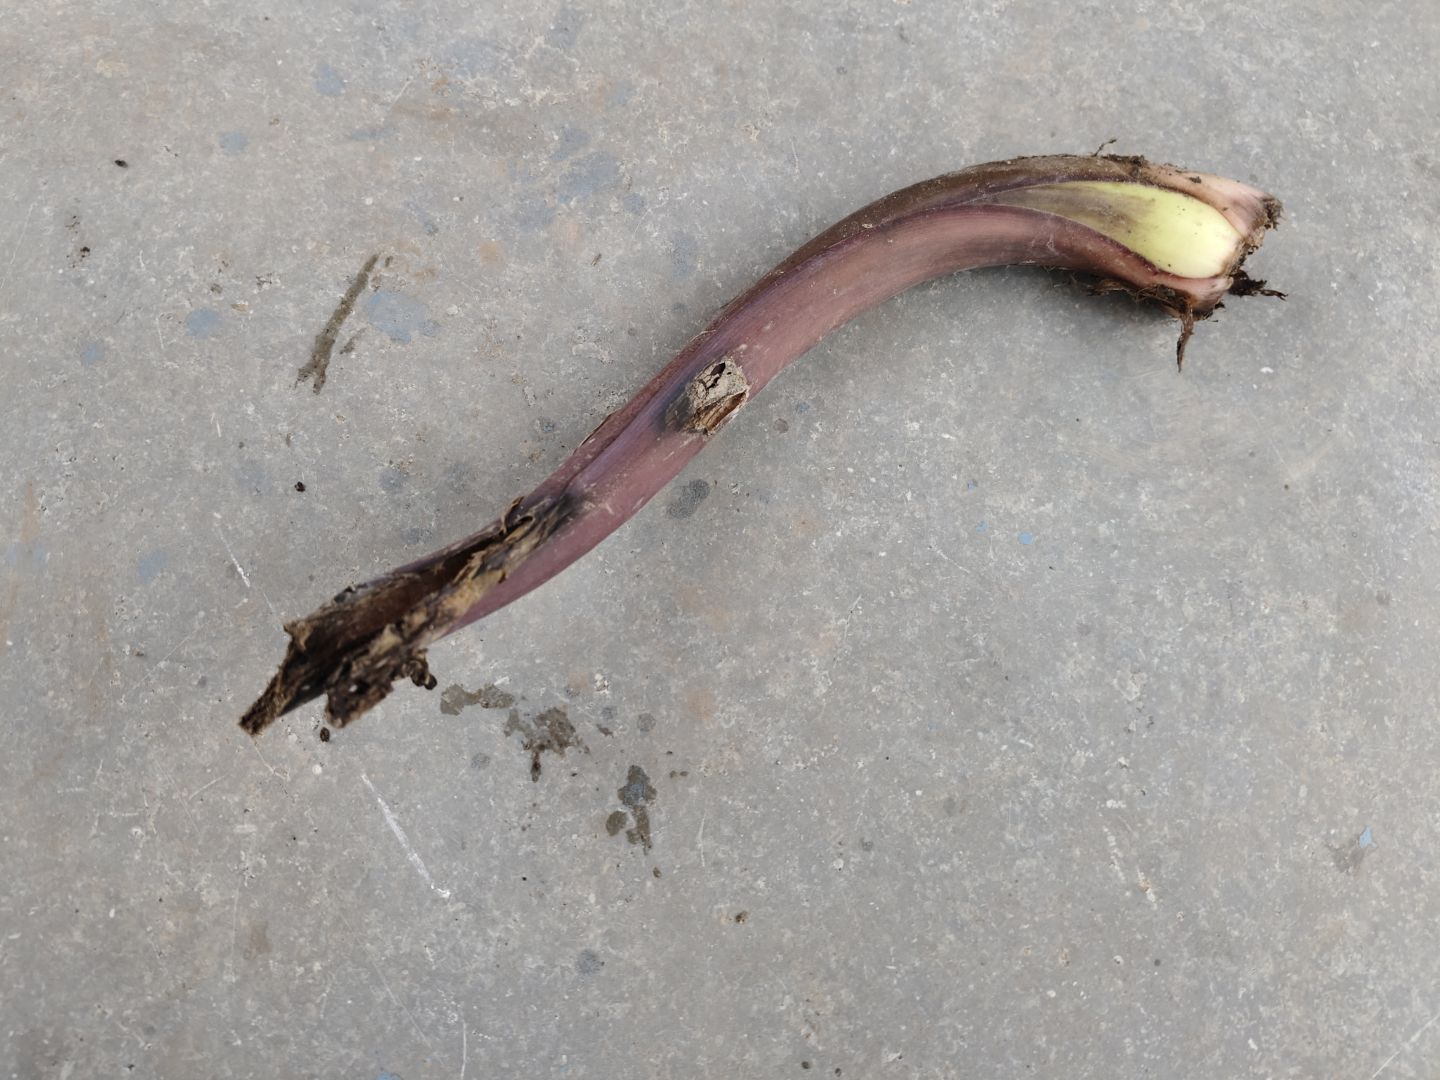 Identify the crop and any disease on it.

taro, root rot
